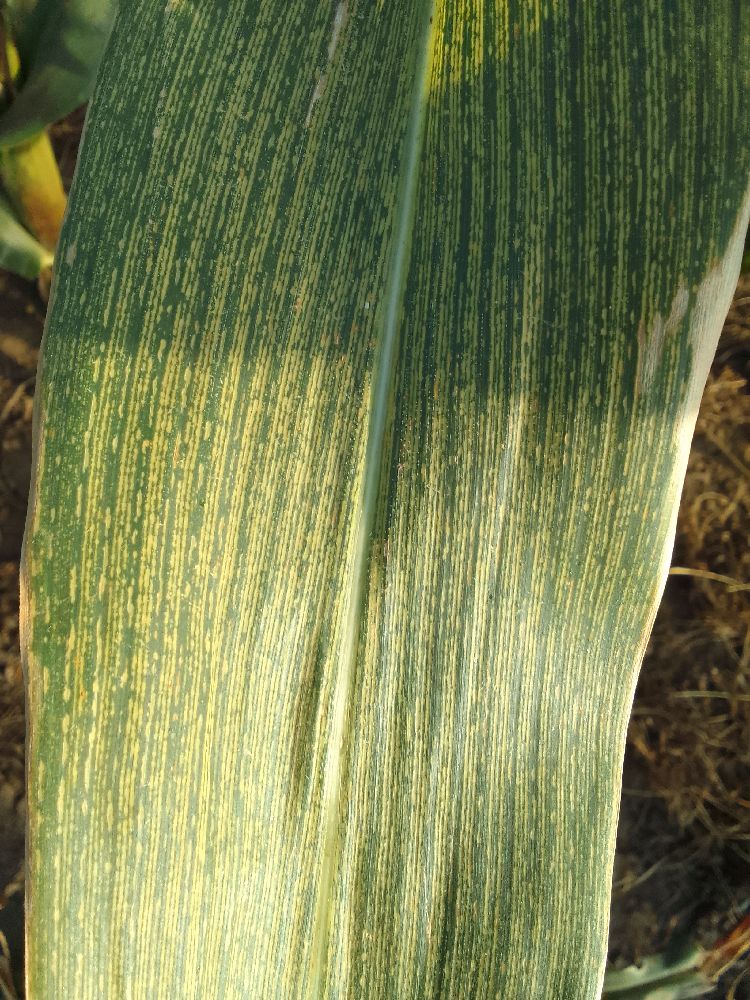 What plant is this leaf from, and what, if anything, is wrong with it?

maize, maize streak virus
